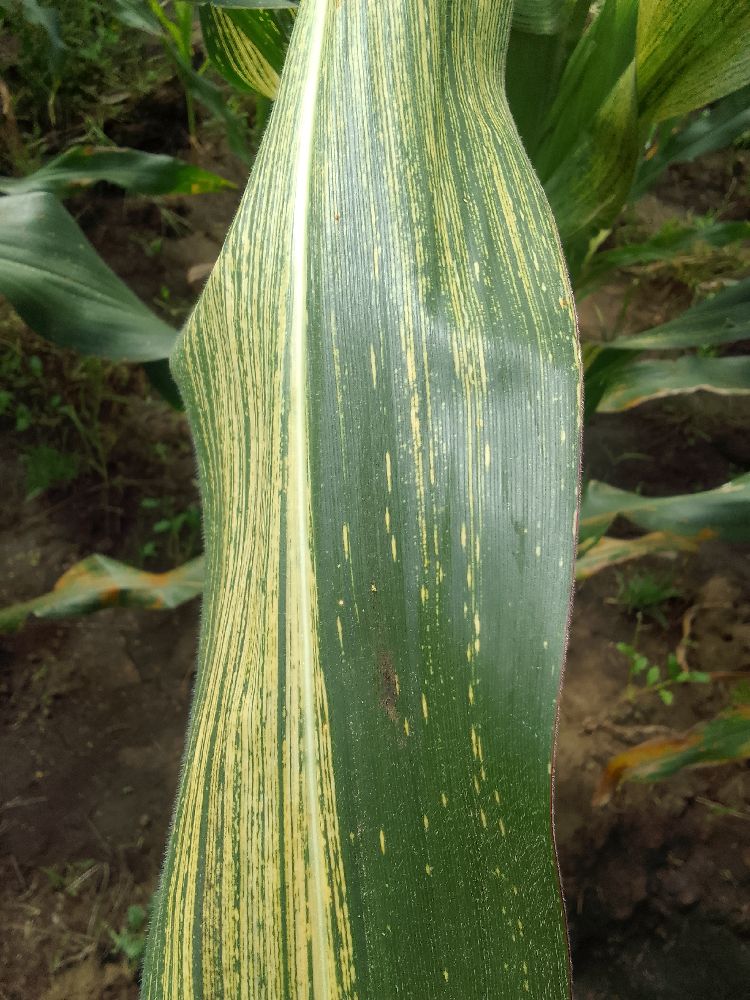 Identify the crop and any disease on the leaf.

maize, maize streak virus
